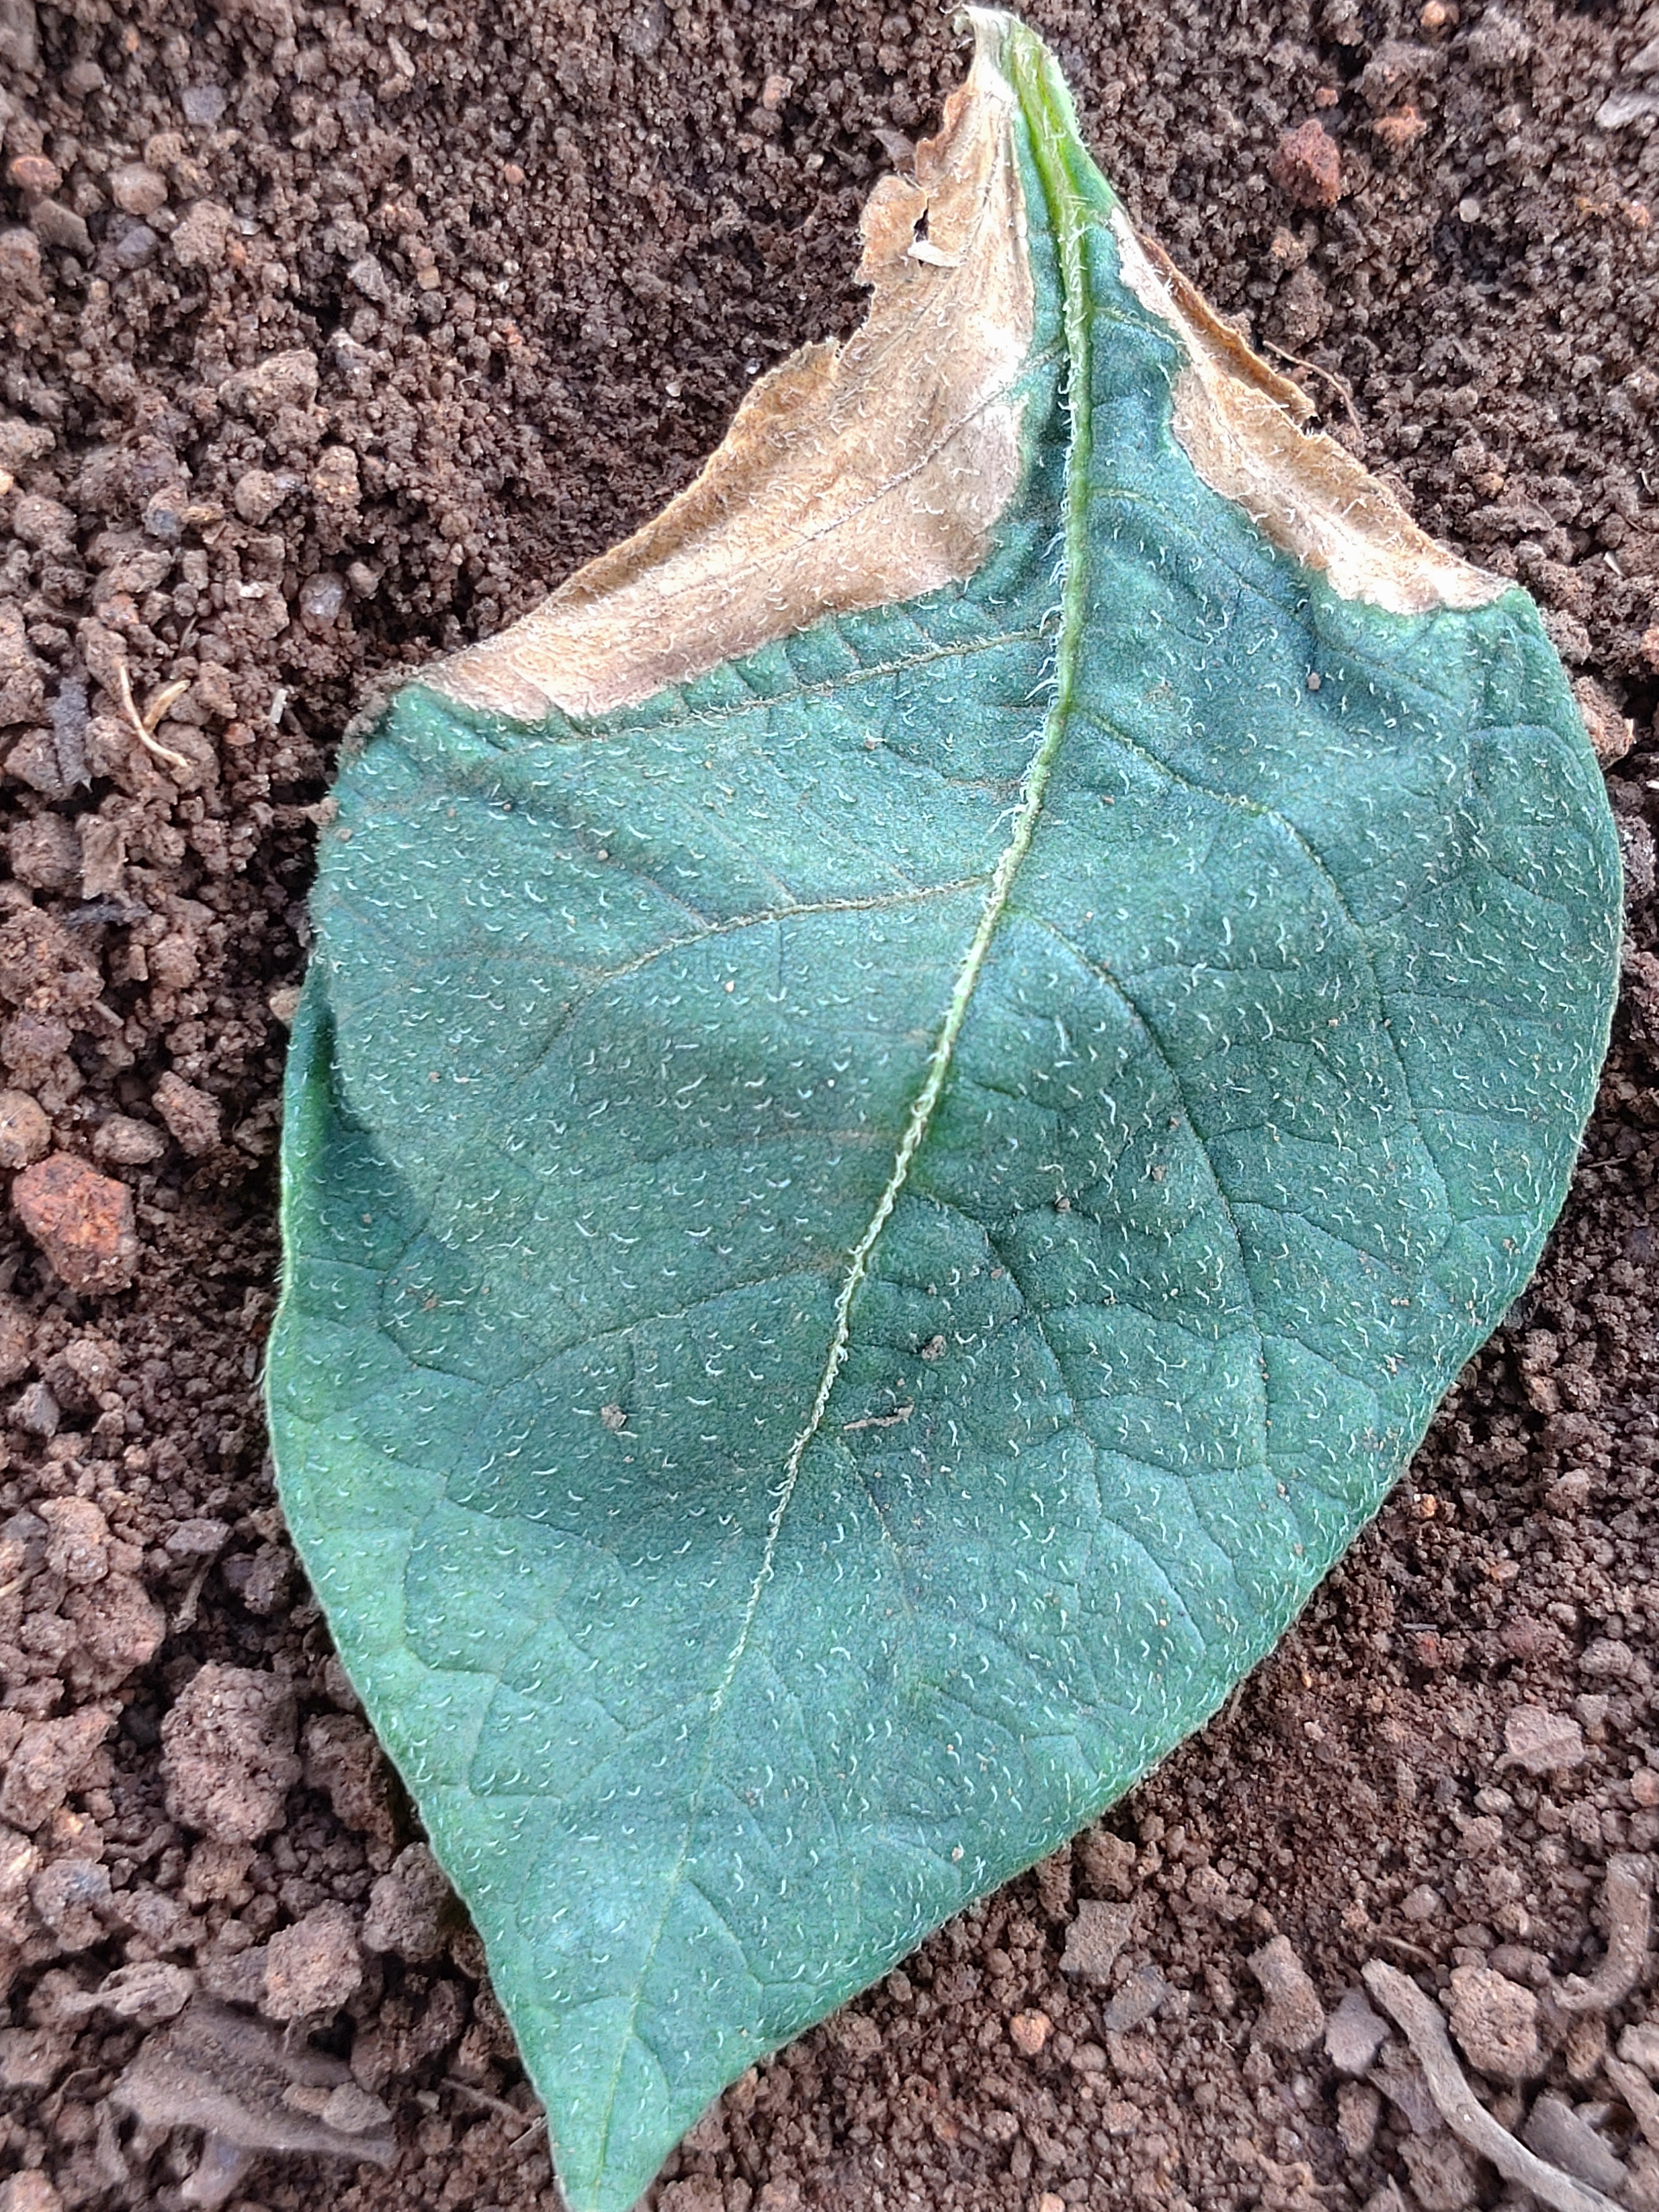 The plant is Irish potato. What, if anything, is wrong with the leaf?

early blight
